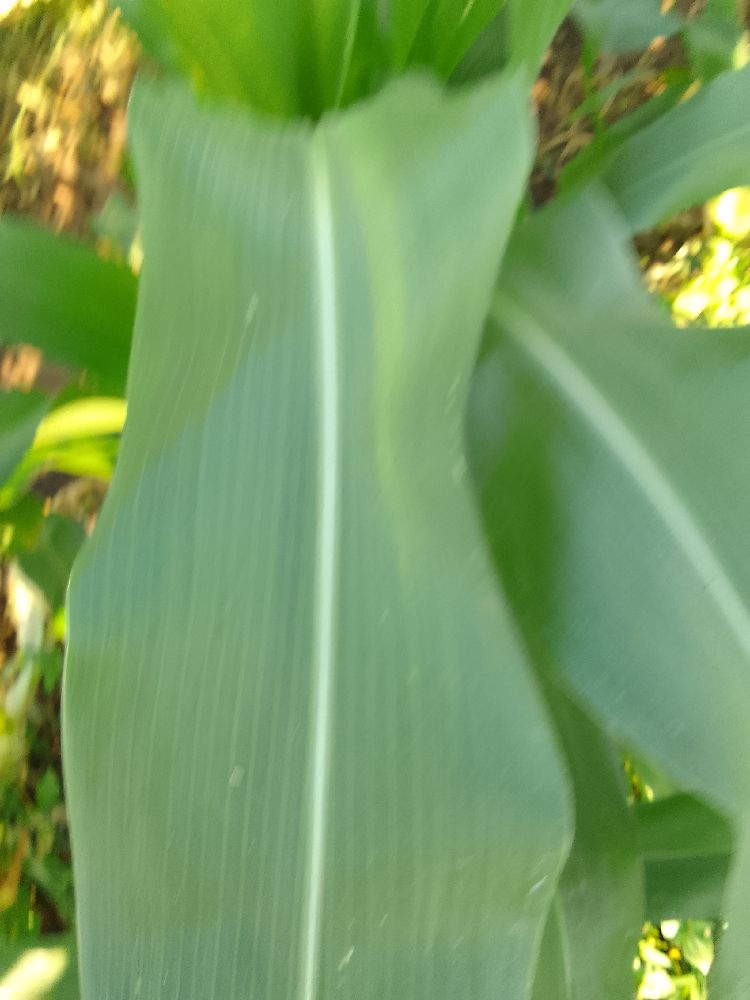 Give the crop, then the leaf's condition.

maize, healthy
